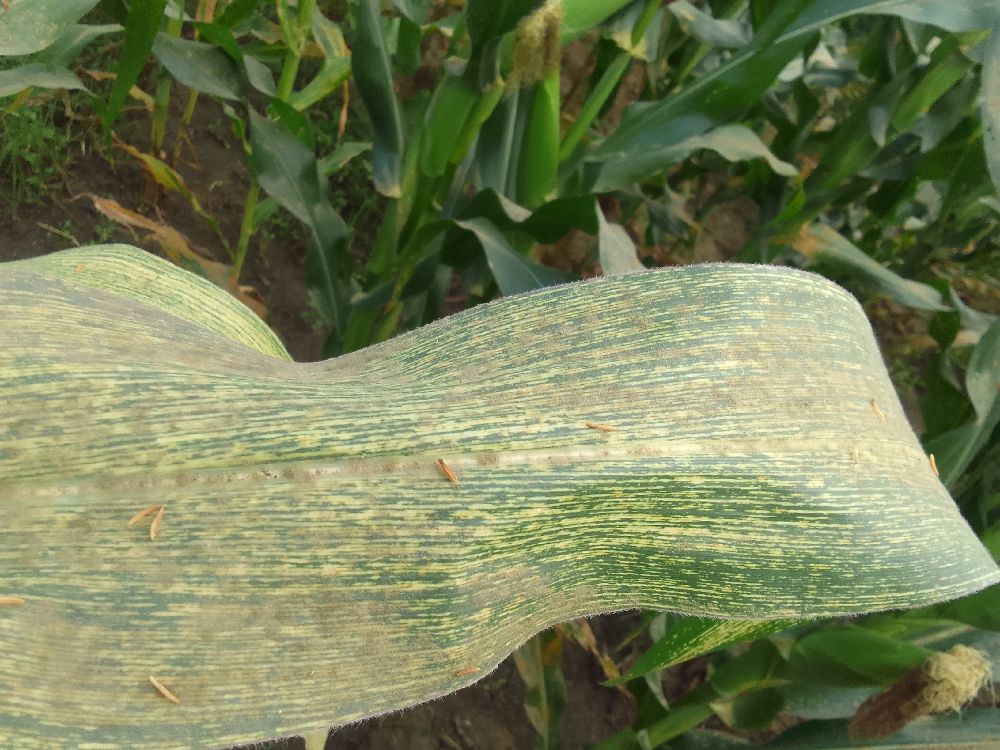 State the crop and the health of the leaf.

maize, maize streak virus
